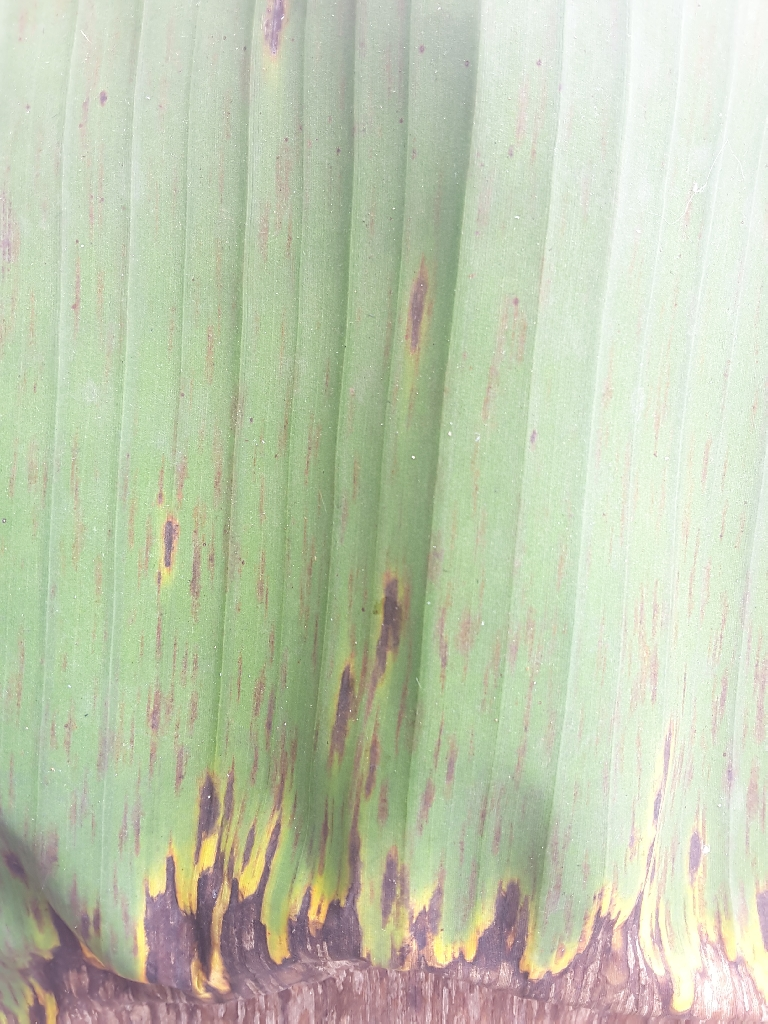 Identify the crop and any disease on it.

banana, black sigatoka
